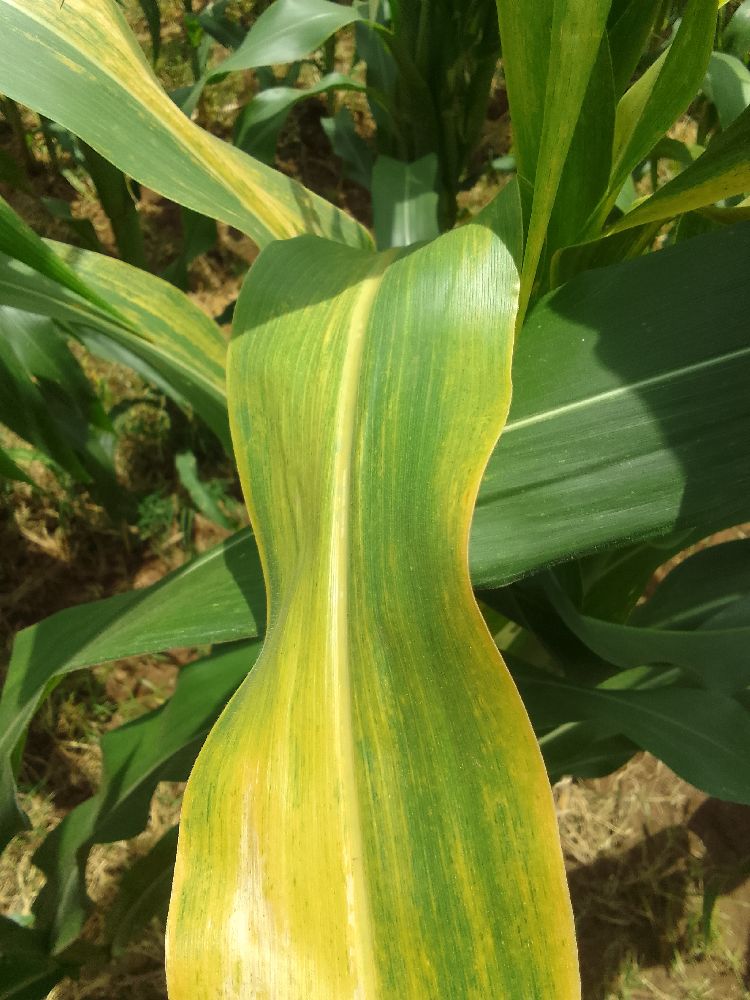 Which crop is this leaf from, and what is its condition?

maize, maize lethal necrosis
